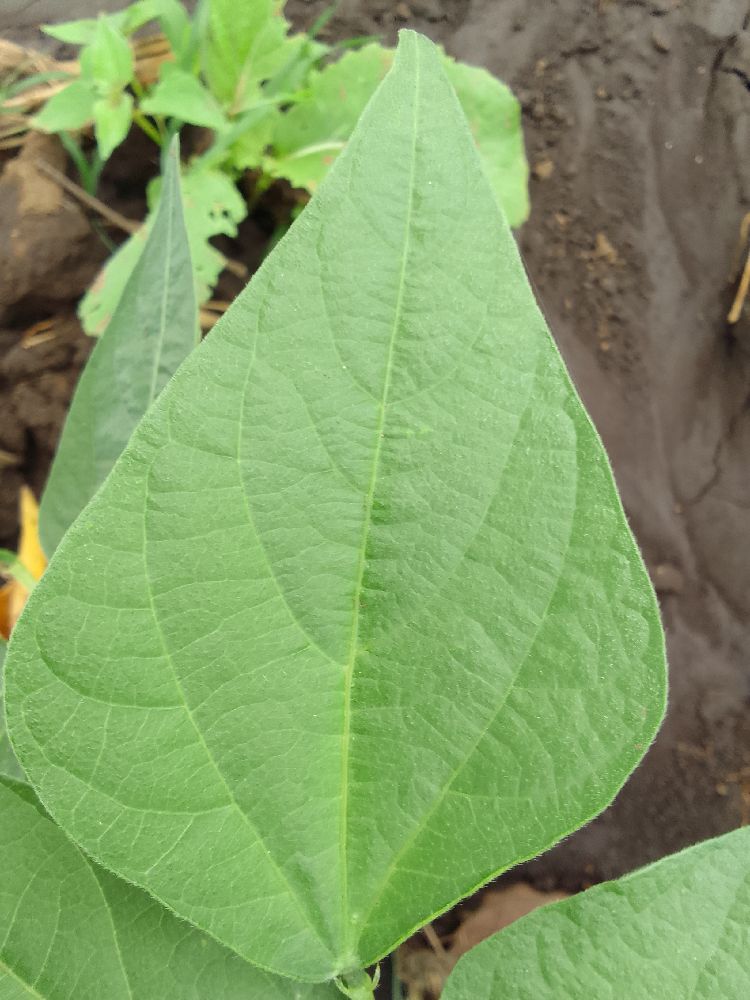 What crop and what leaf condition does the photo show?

common bean, healthy
